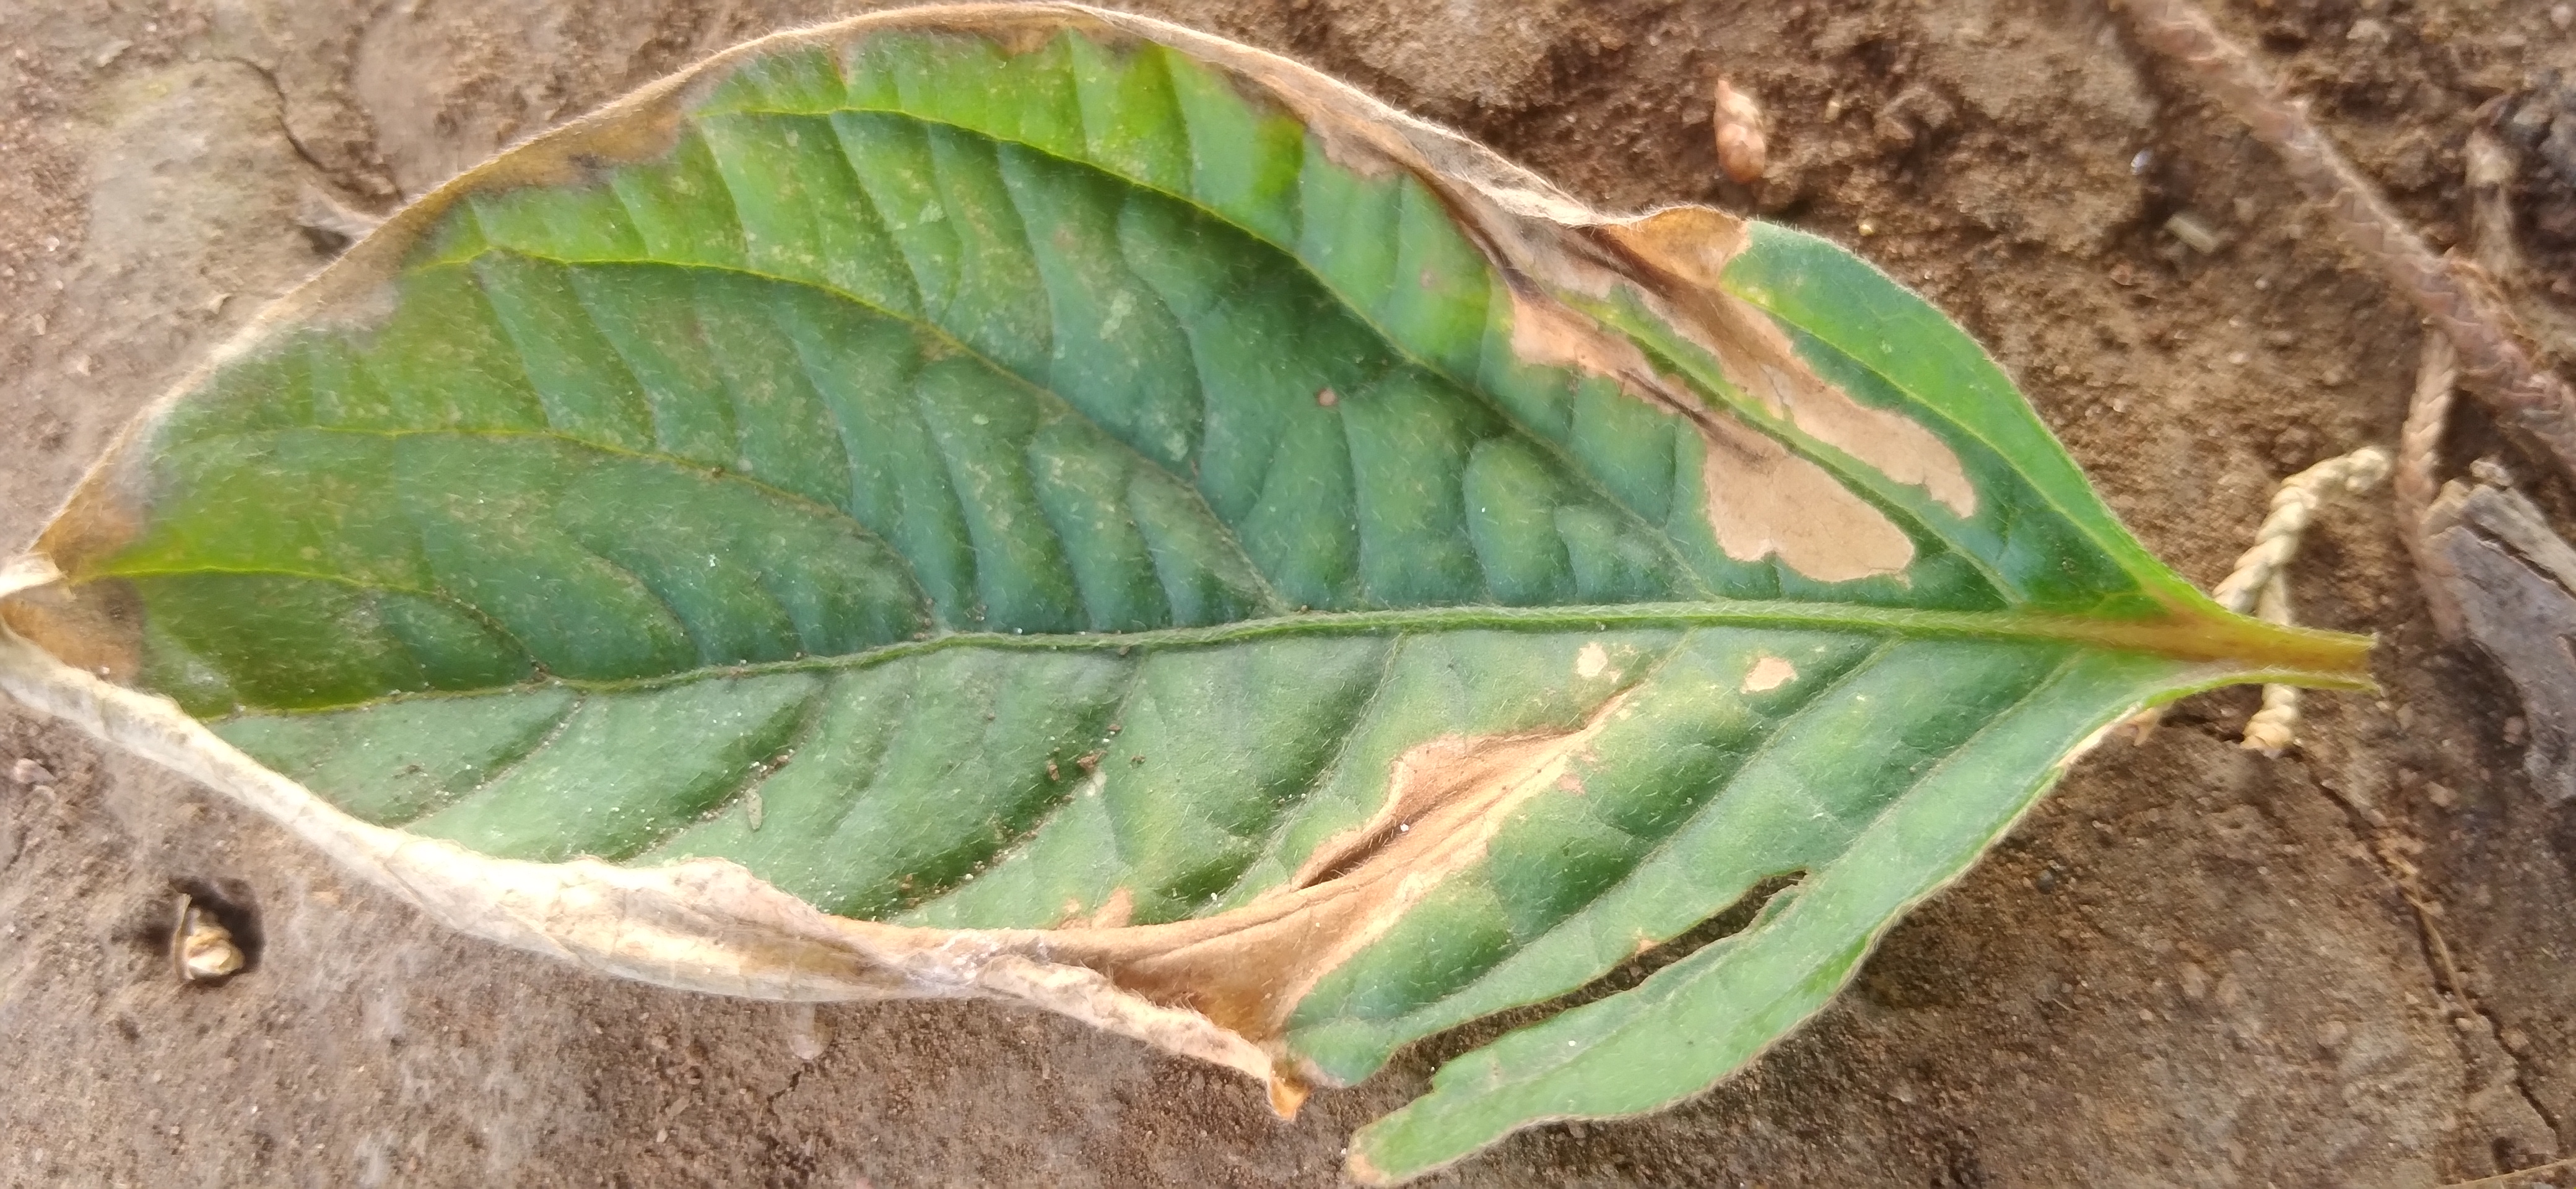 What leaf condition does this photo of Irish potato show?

early blight
